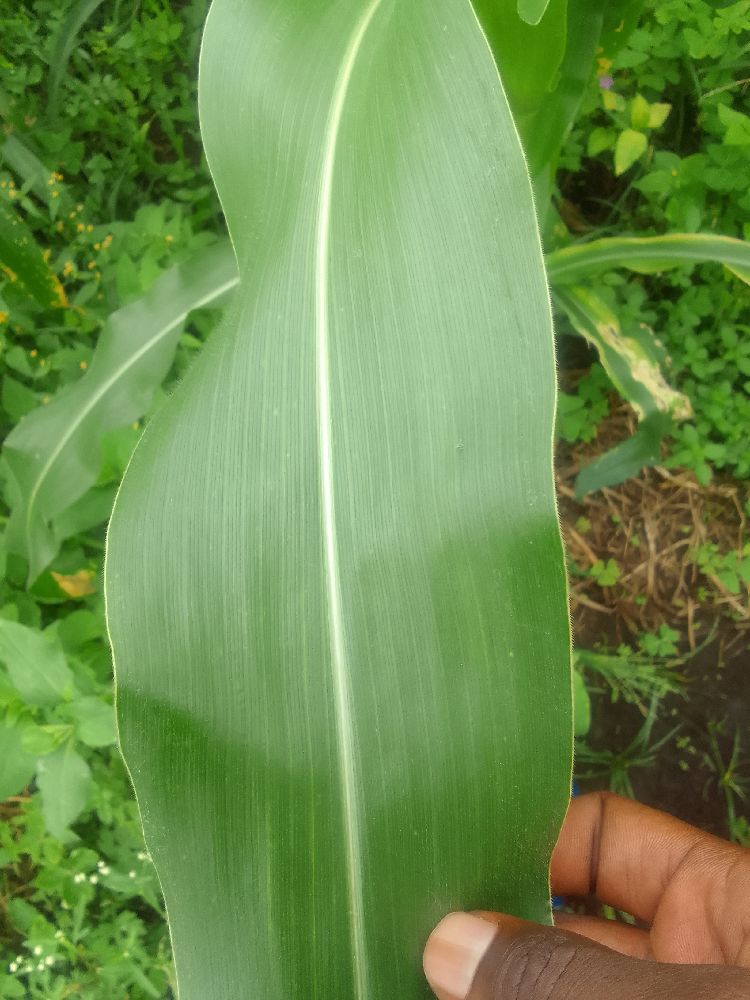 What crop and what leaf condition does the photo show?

maize, healthy
